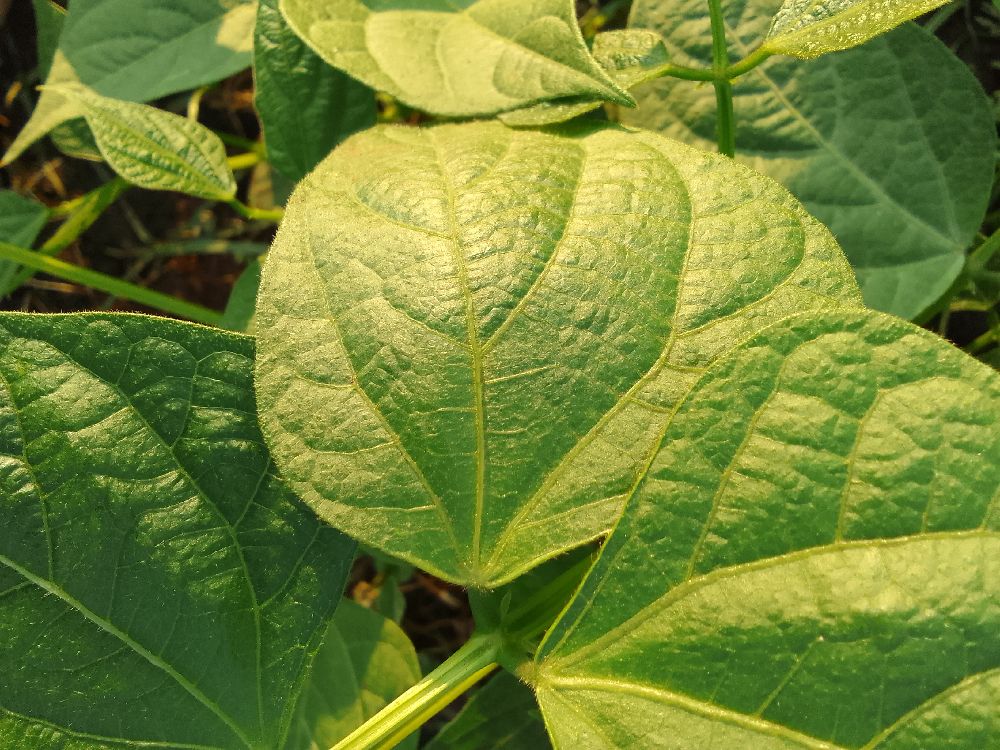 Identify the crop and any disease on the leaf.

common bean, healthy
